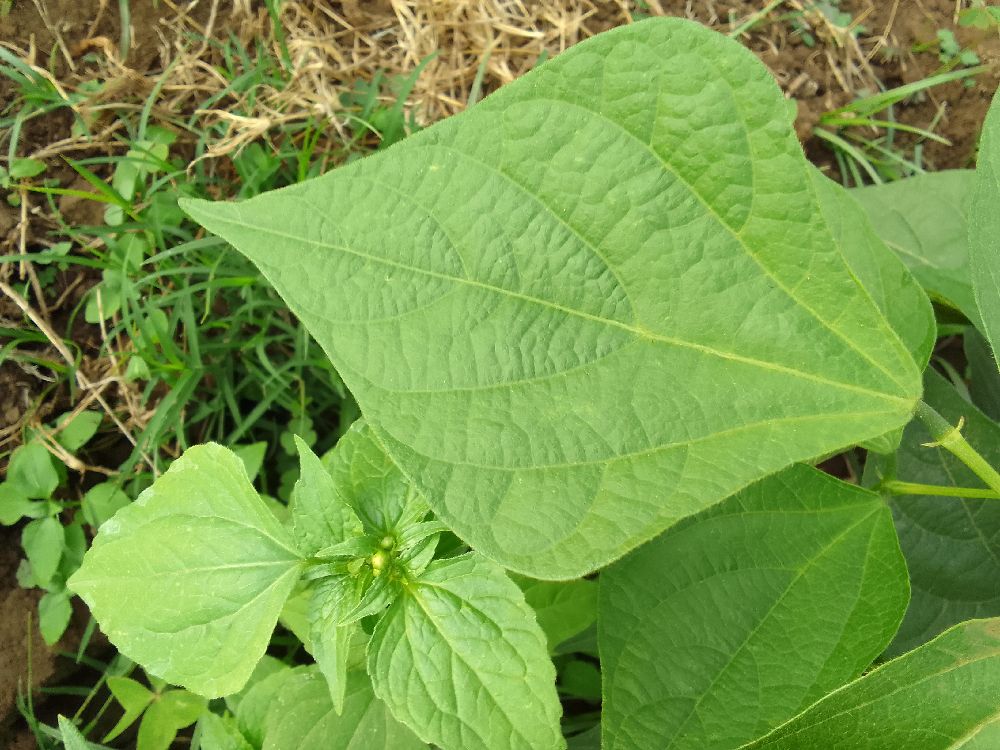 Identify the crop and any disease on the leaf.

common bean, healthy
